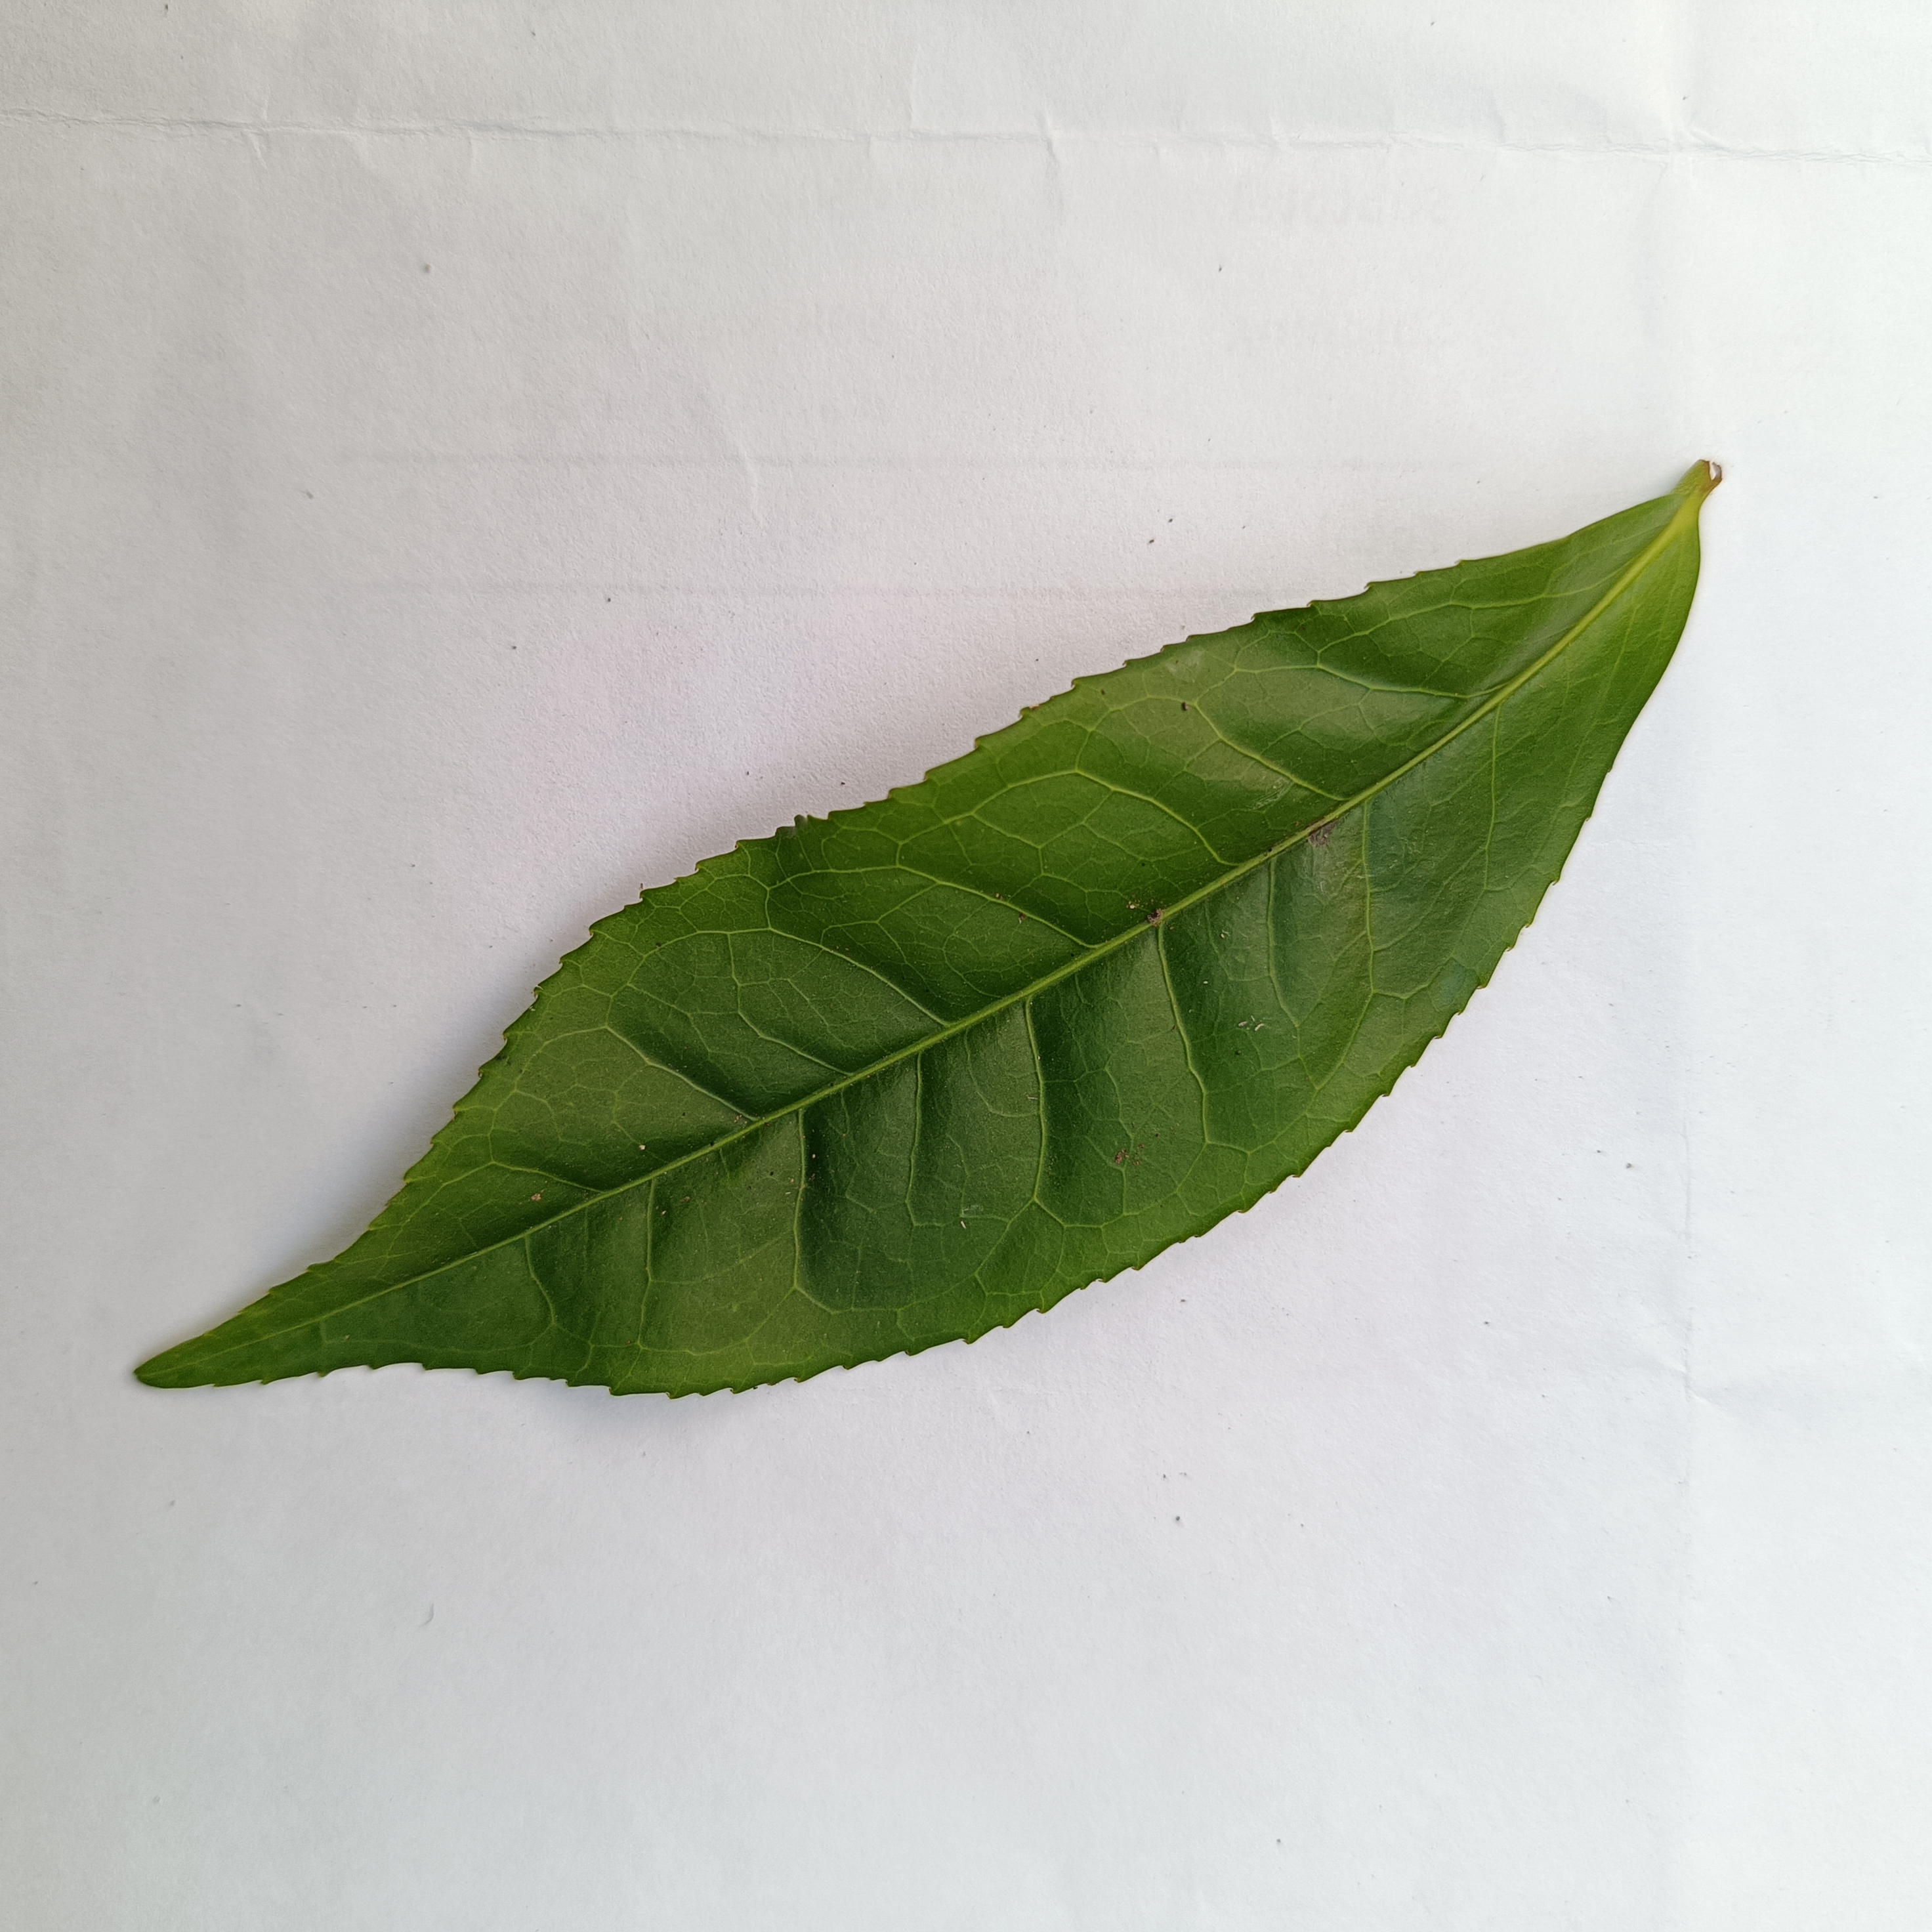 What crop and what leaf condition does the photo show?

tea, healthy
